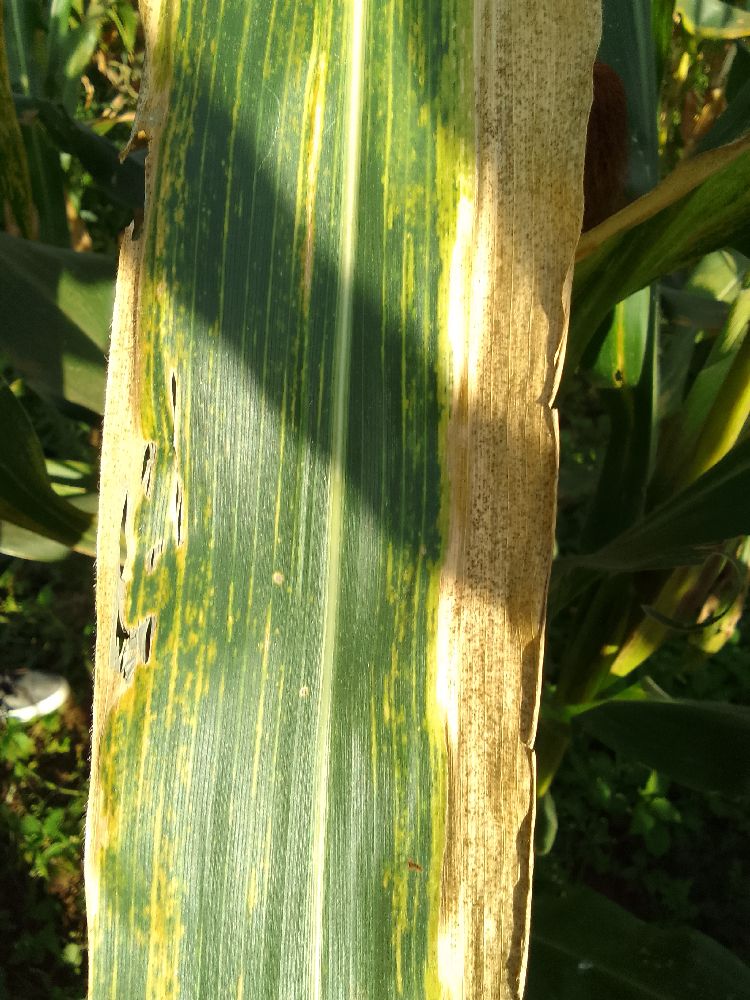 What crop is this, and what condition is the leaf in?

maize, maize lethal necrosis
